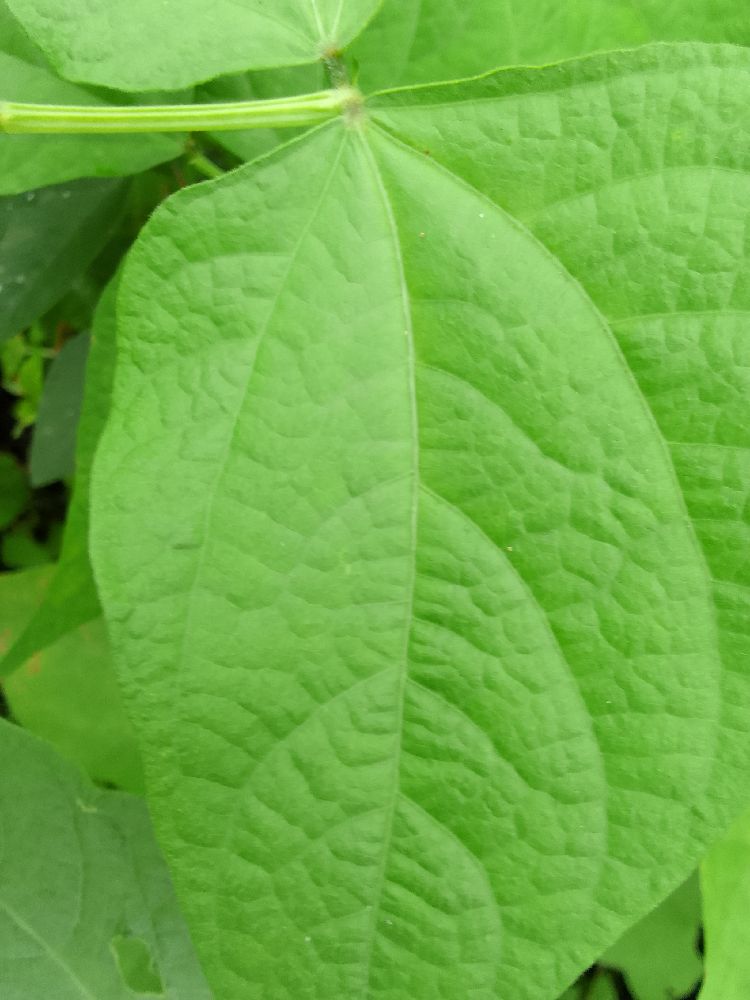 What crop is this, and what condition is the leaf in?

common bean, healthy
